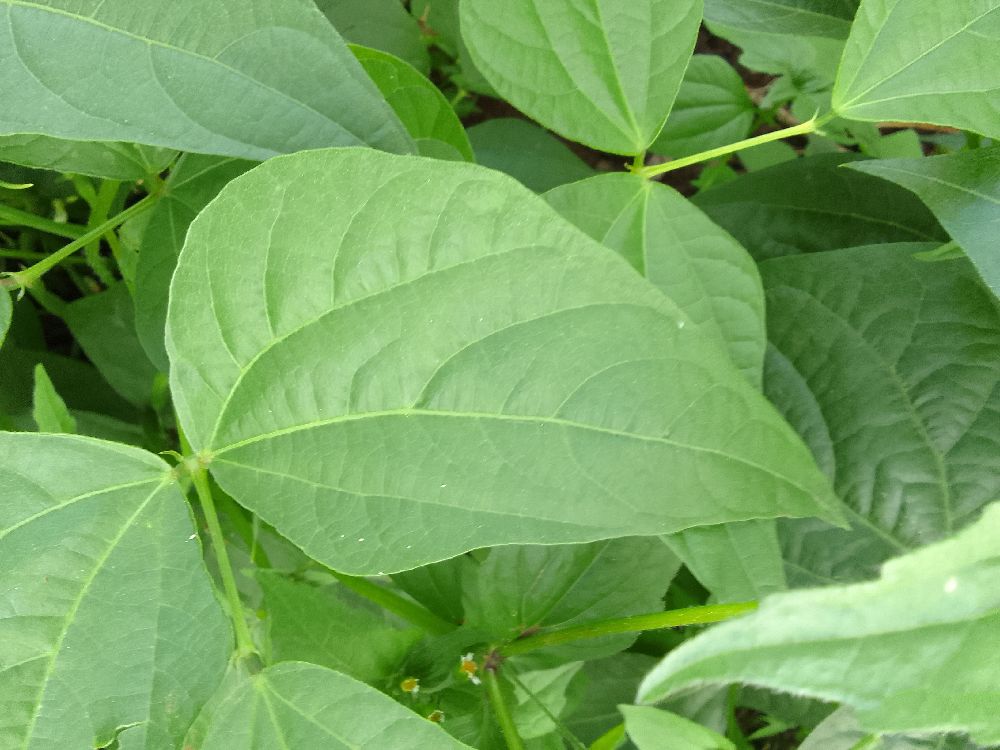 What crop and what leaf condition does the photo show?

common bean, healthy
